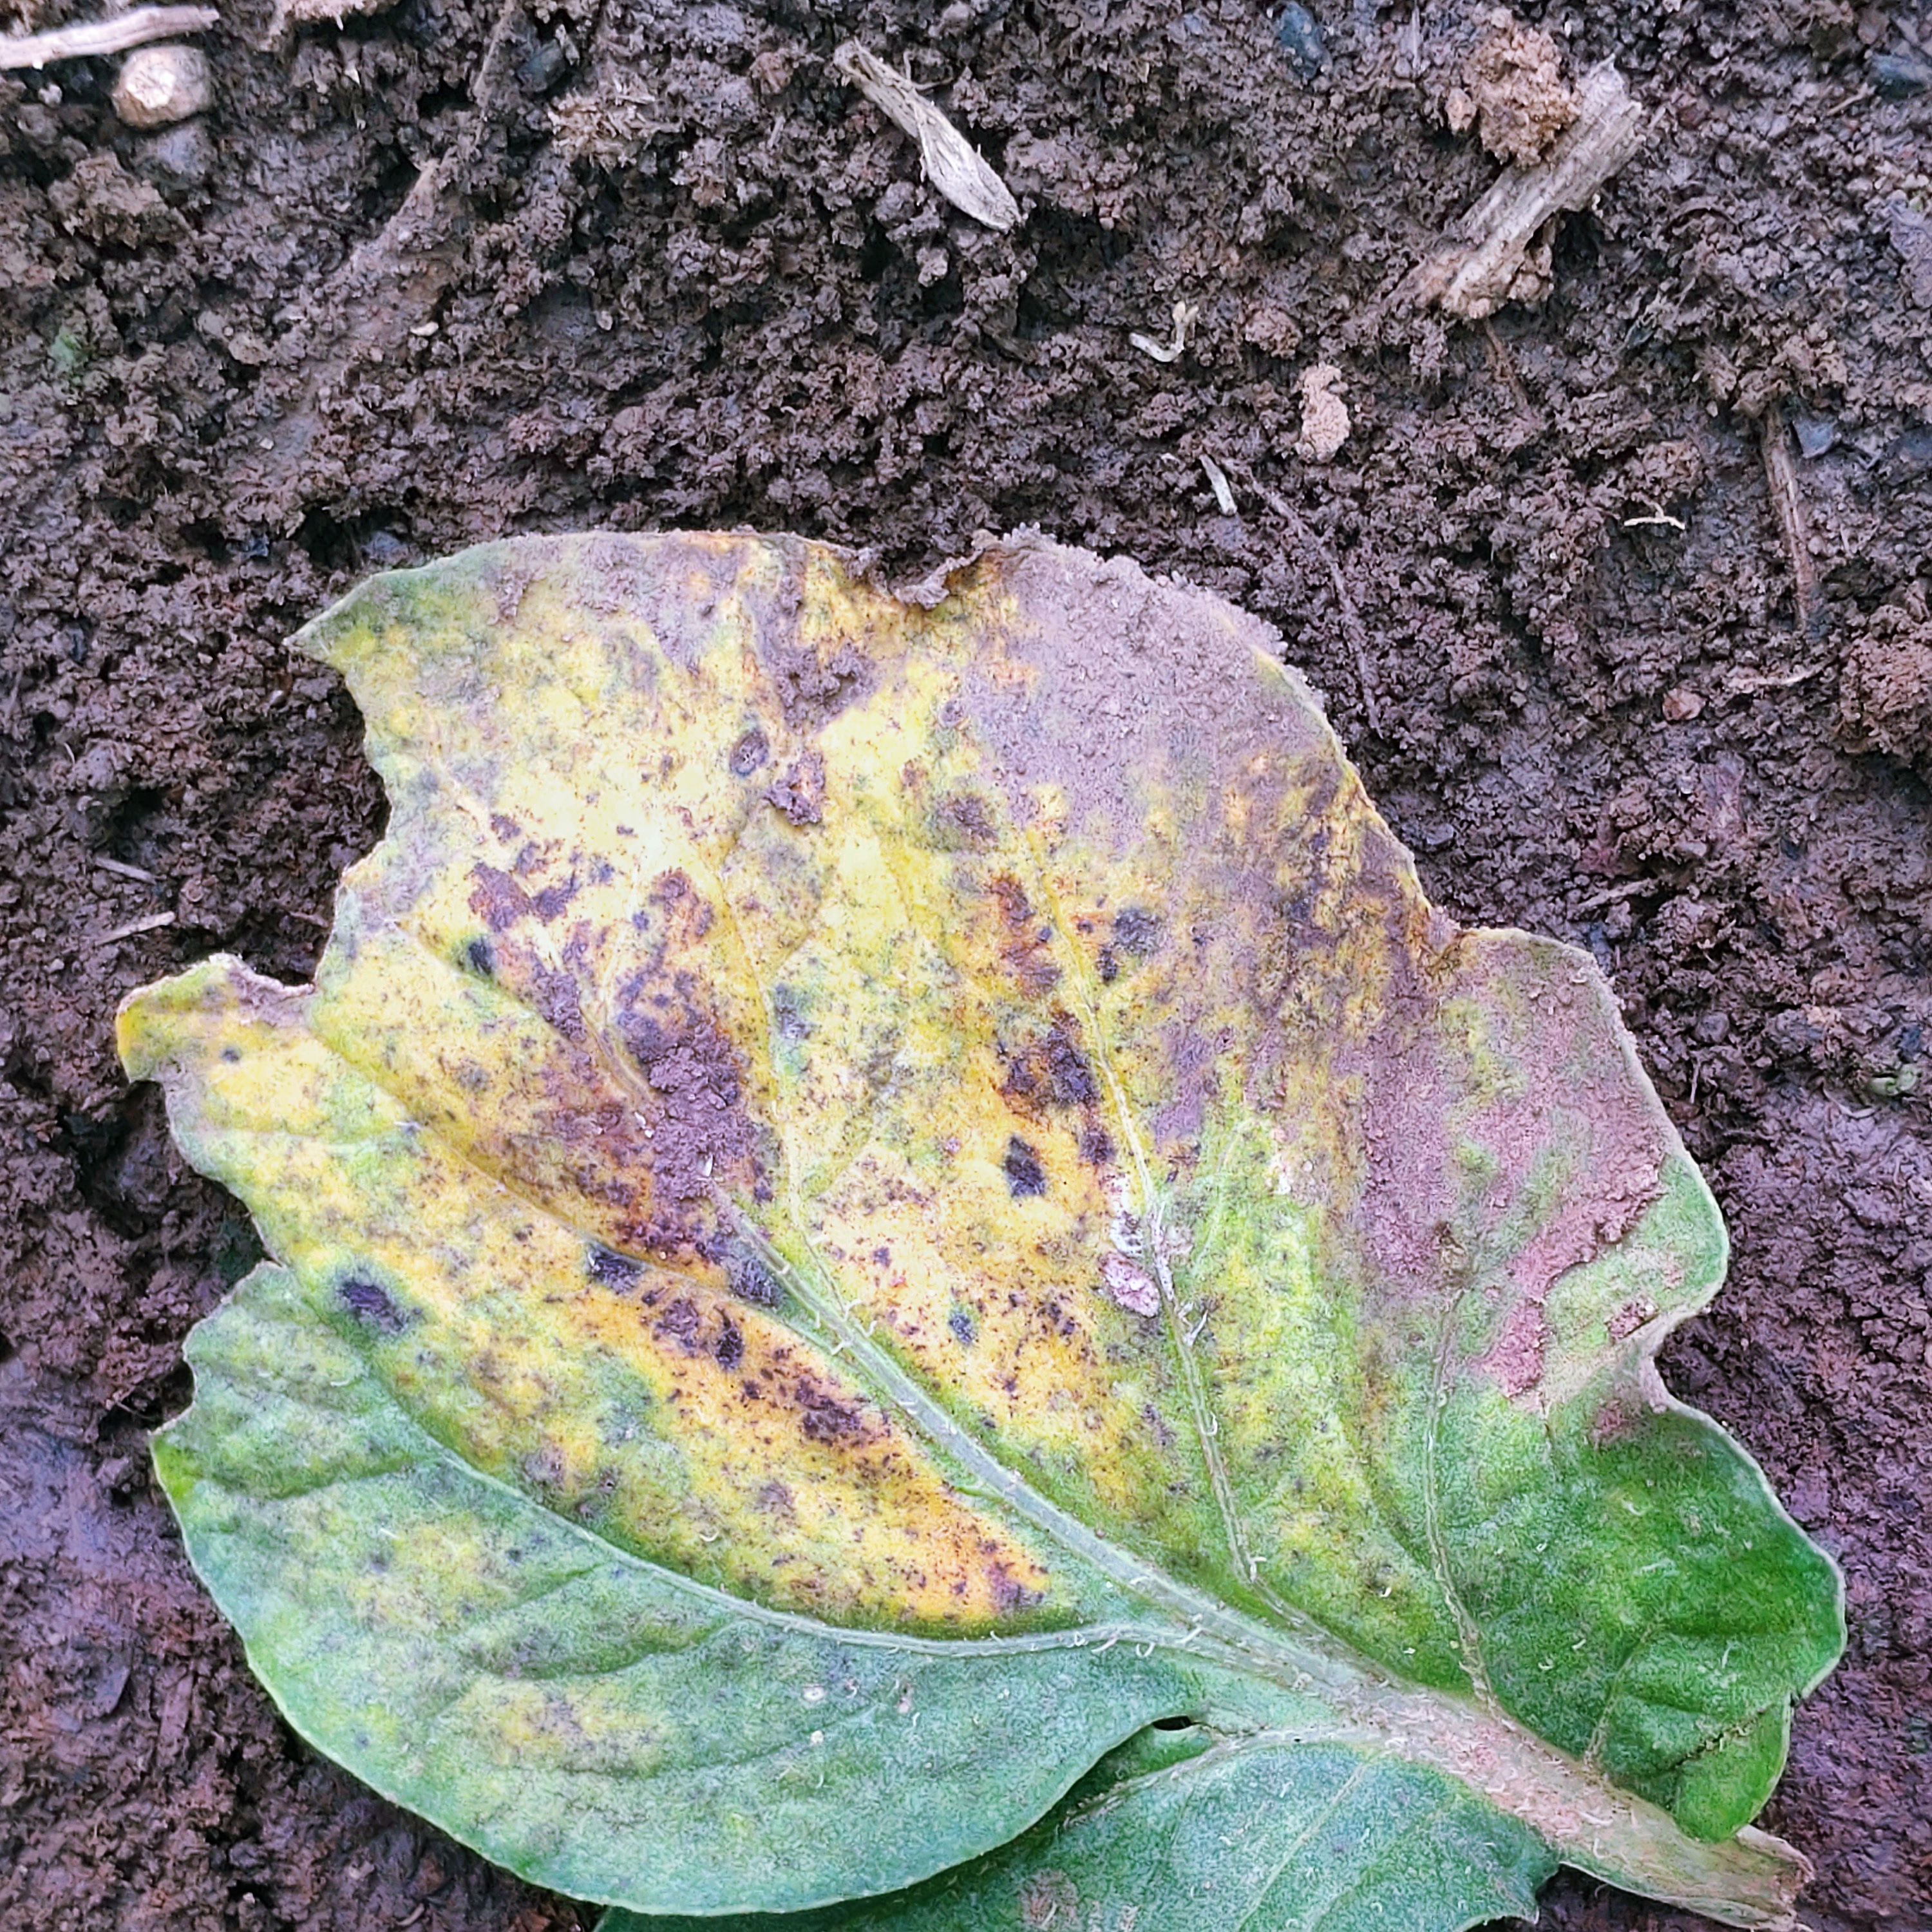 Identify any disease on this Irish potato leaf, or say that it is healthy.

late blight
